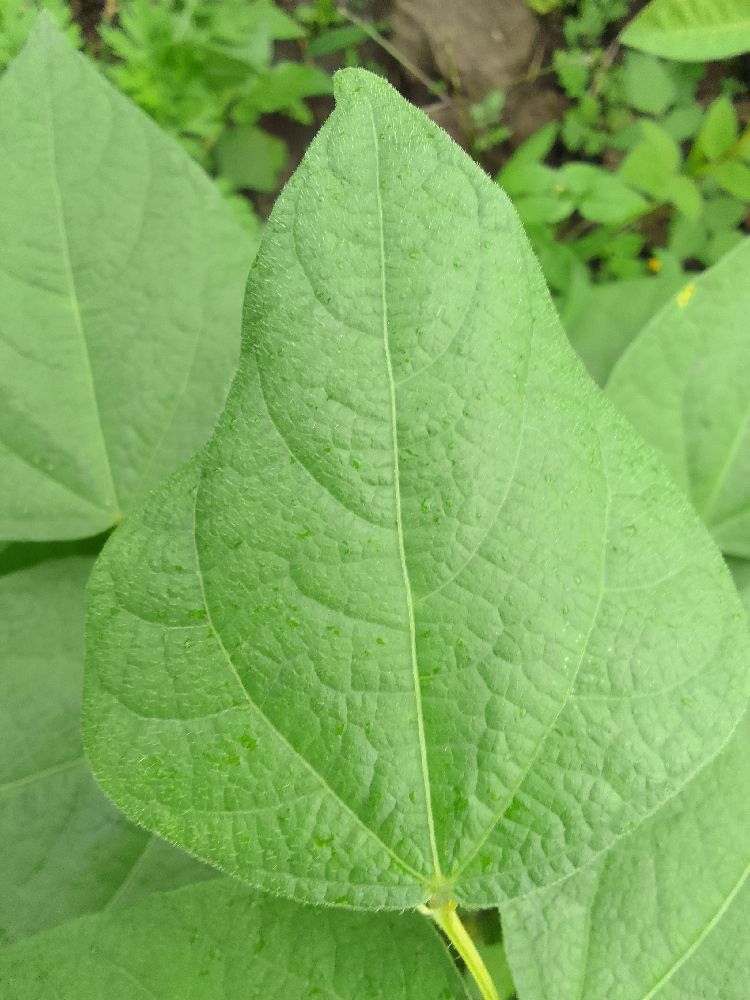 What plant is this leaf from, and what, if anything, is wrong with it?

common bean, healthy
